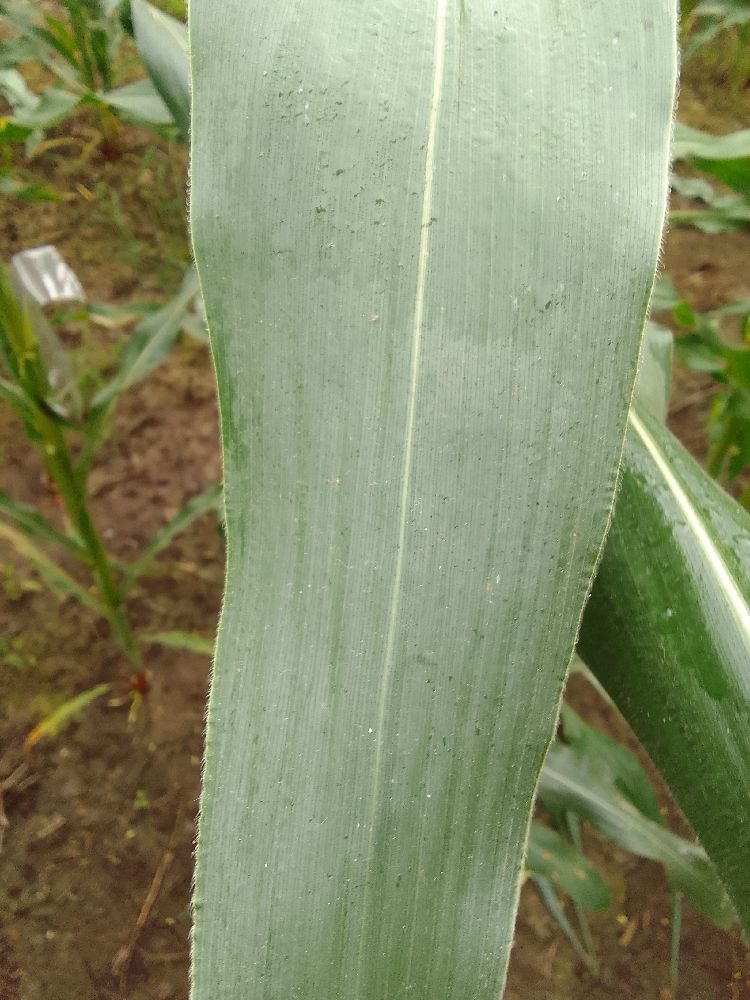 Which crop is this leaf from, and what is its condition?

maize, healthy
